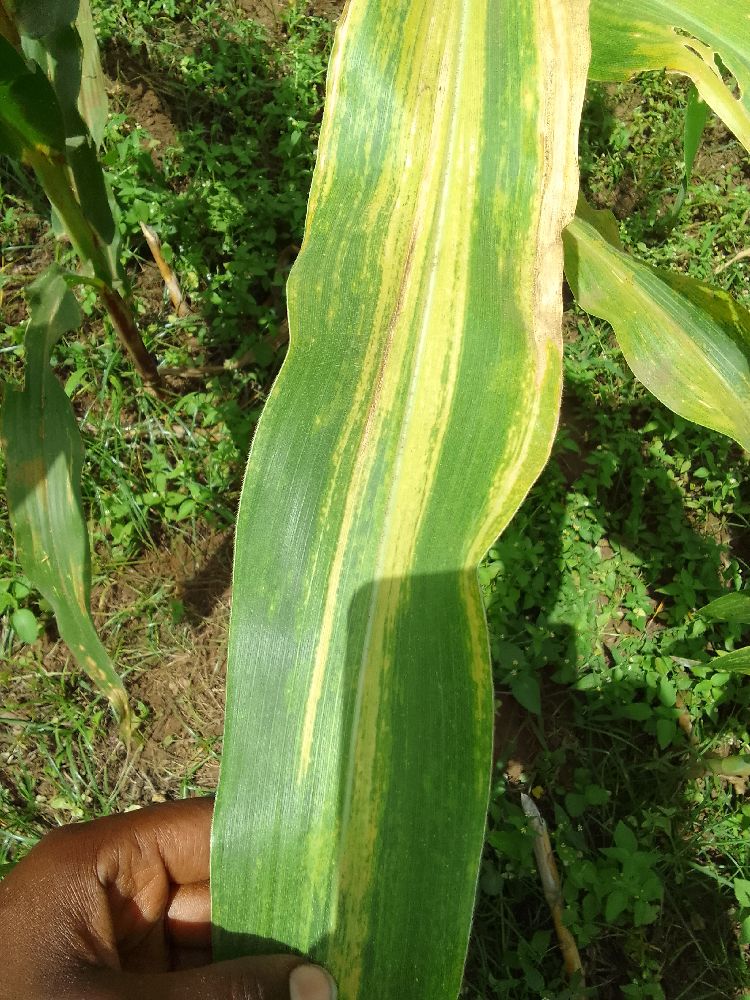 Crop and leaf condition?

maize, maize lethal necrosis
